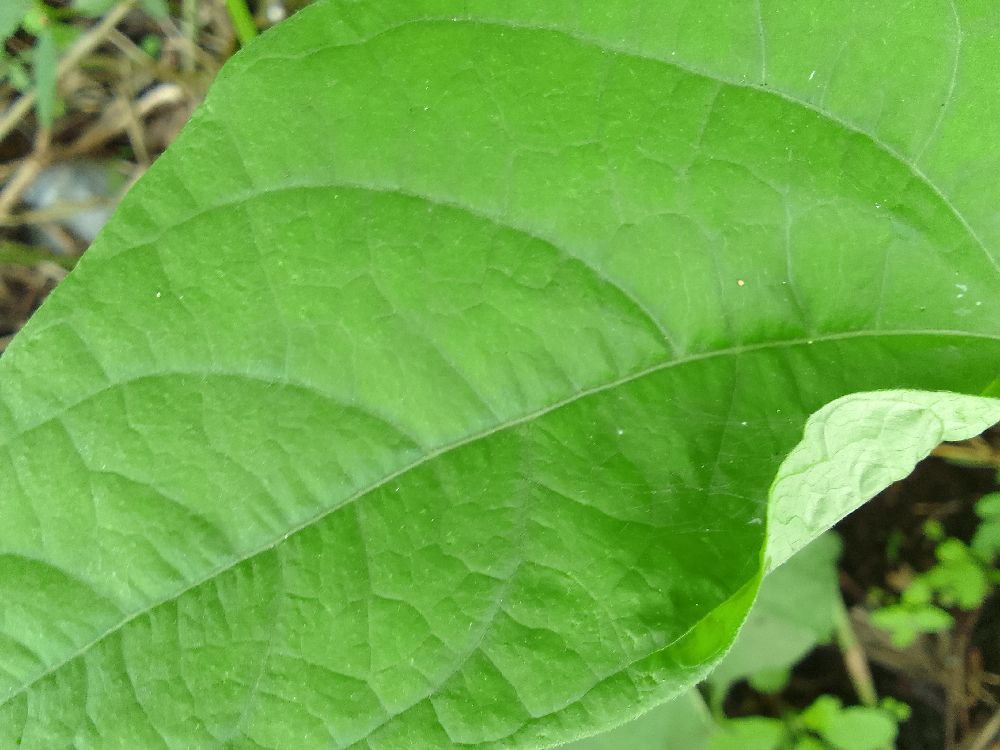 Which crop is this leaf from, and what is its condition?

common bean, healthy
